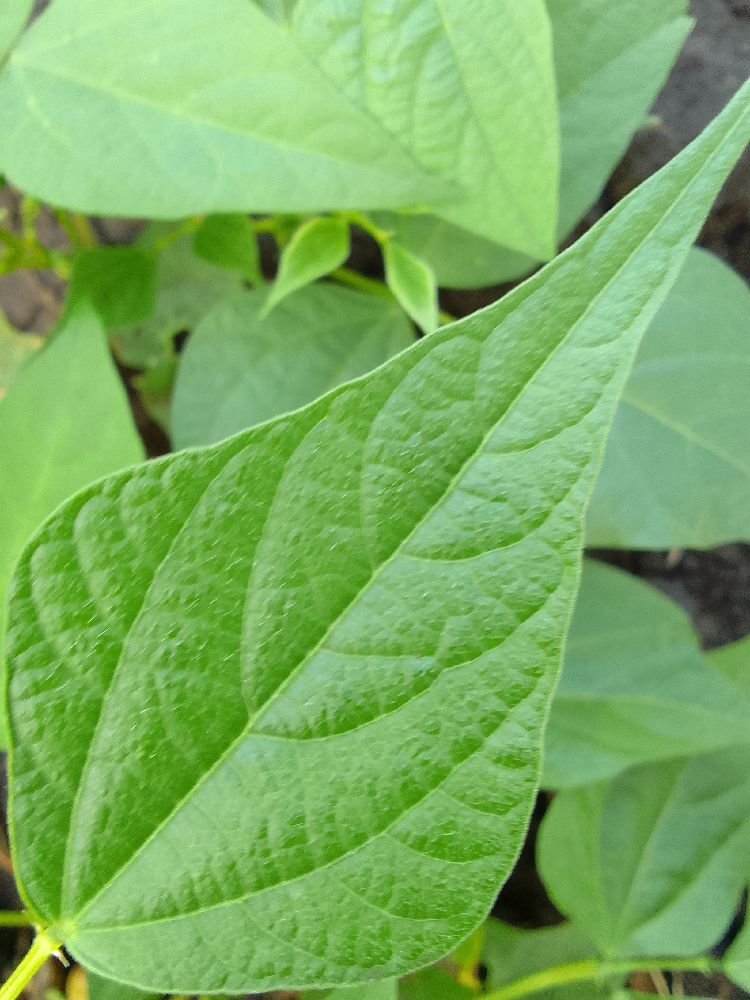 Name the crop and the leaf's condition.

common bean, healthy
